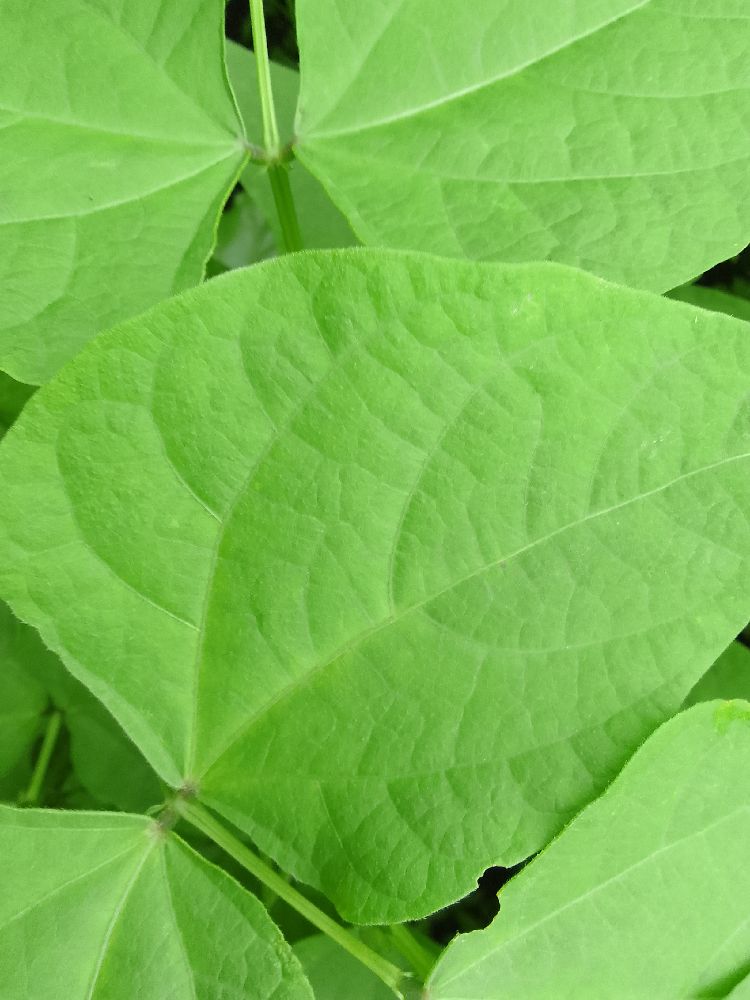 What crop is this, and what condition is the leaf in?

common bean, healthy
